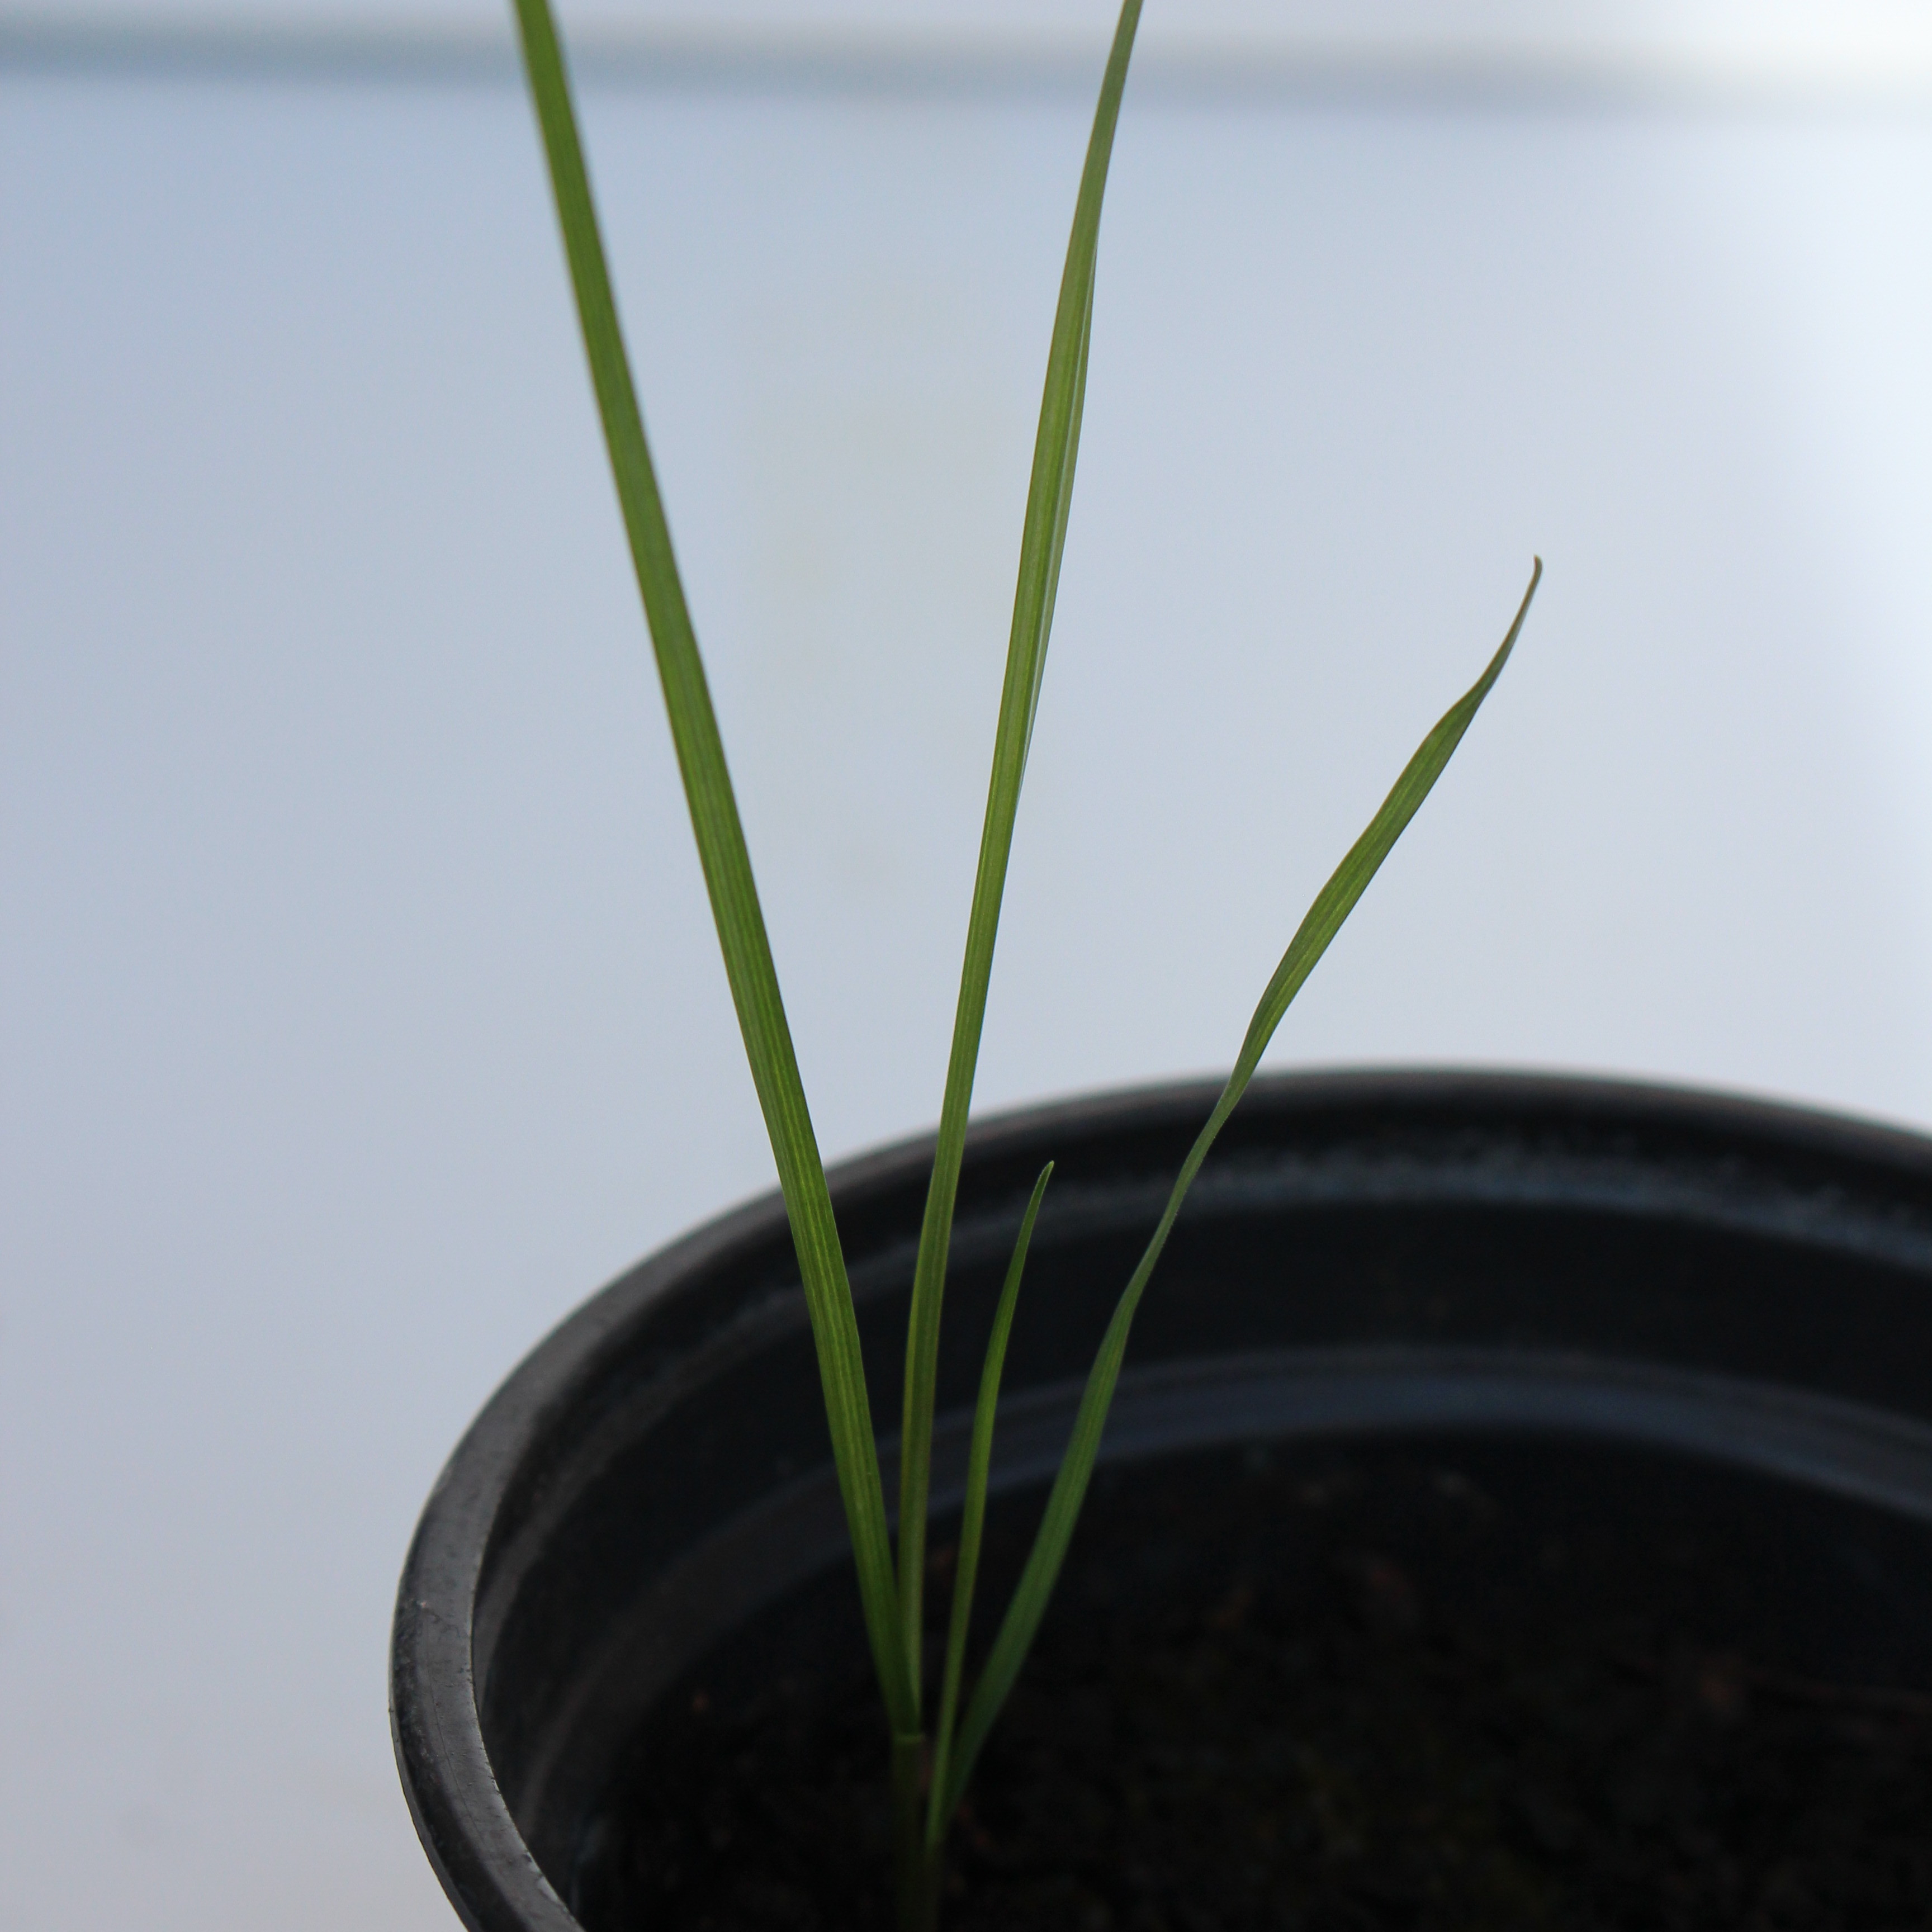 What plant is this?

Lolium multiflorum
